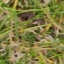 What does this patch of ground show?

grass
